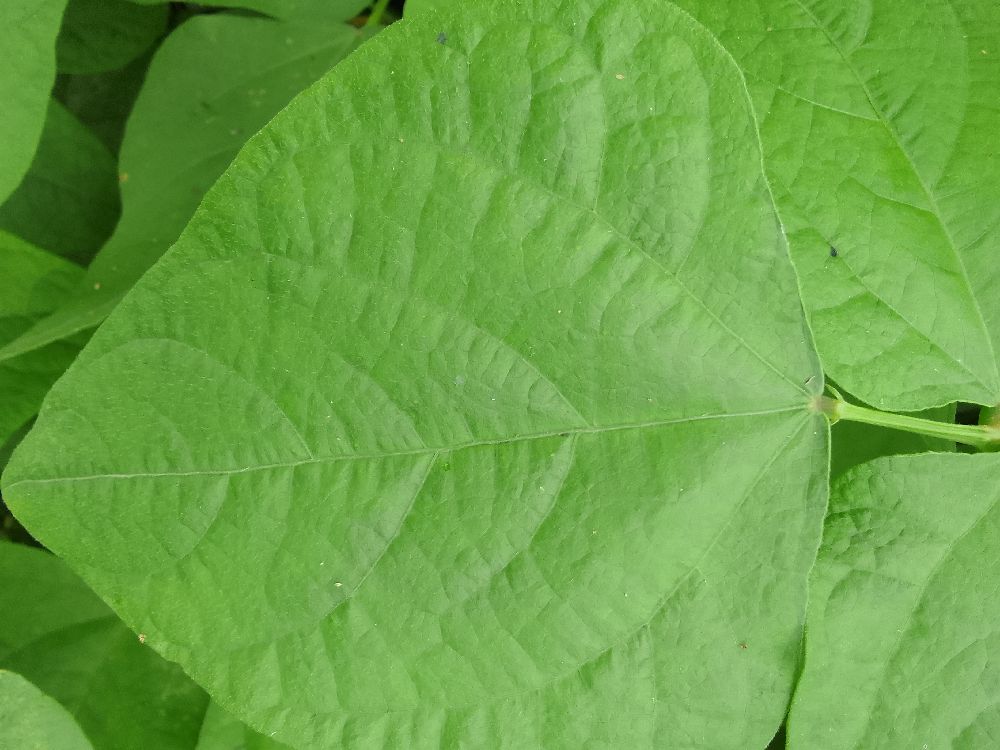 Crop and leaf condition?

common bean, healthy
